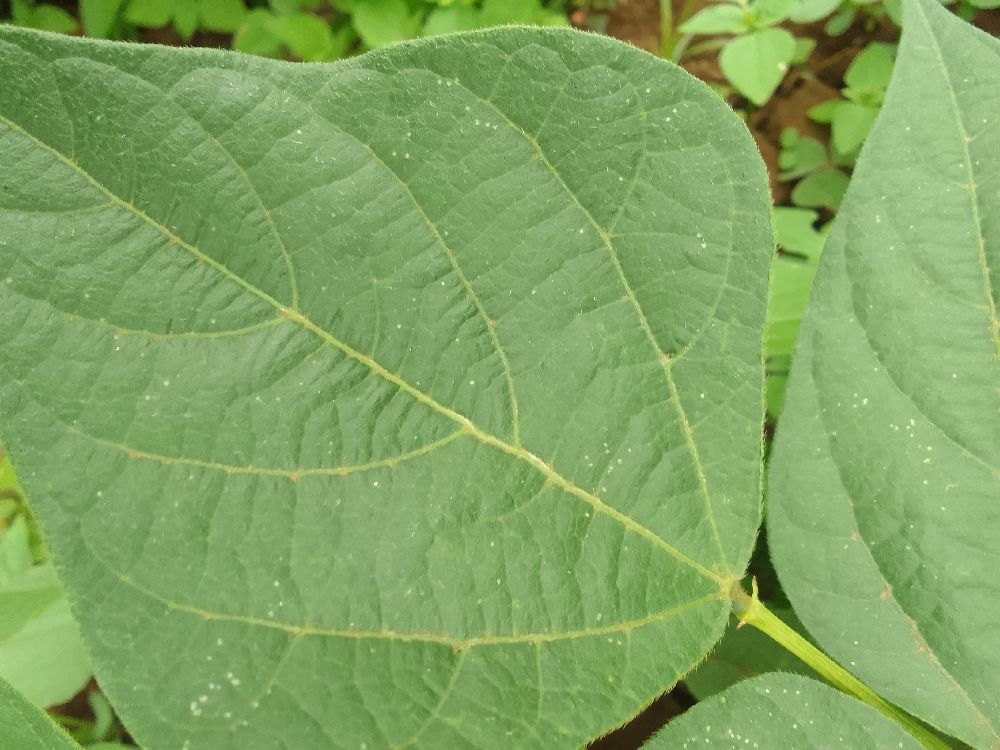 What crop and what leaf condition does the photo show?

common bean, healthy
